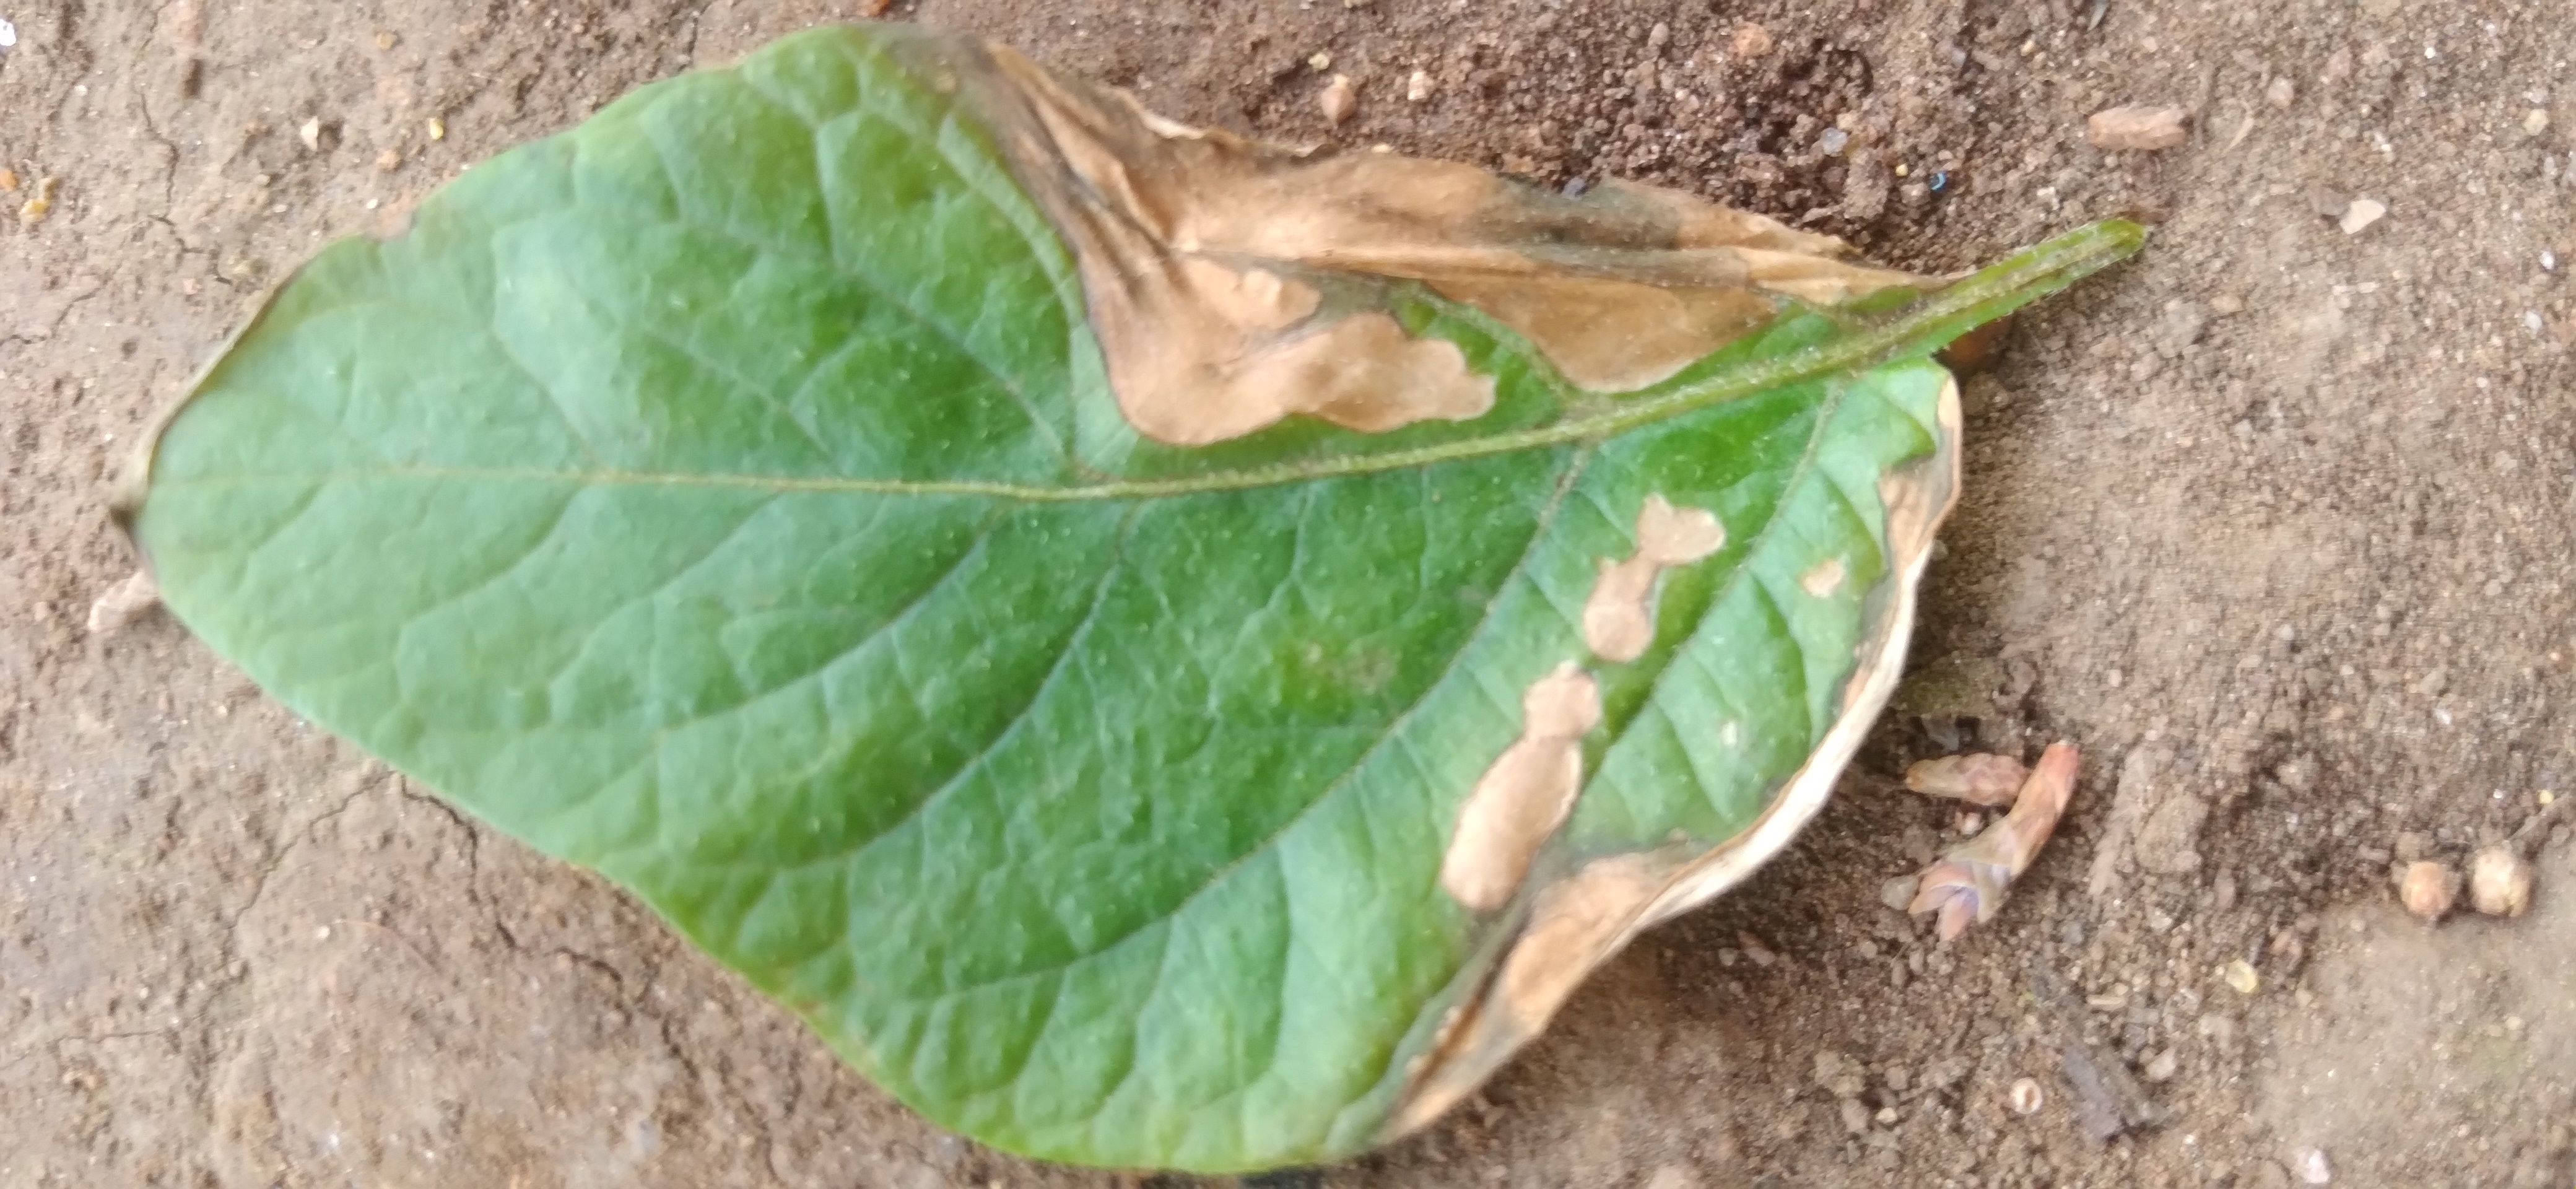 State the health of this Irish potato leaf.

early blight
